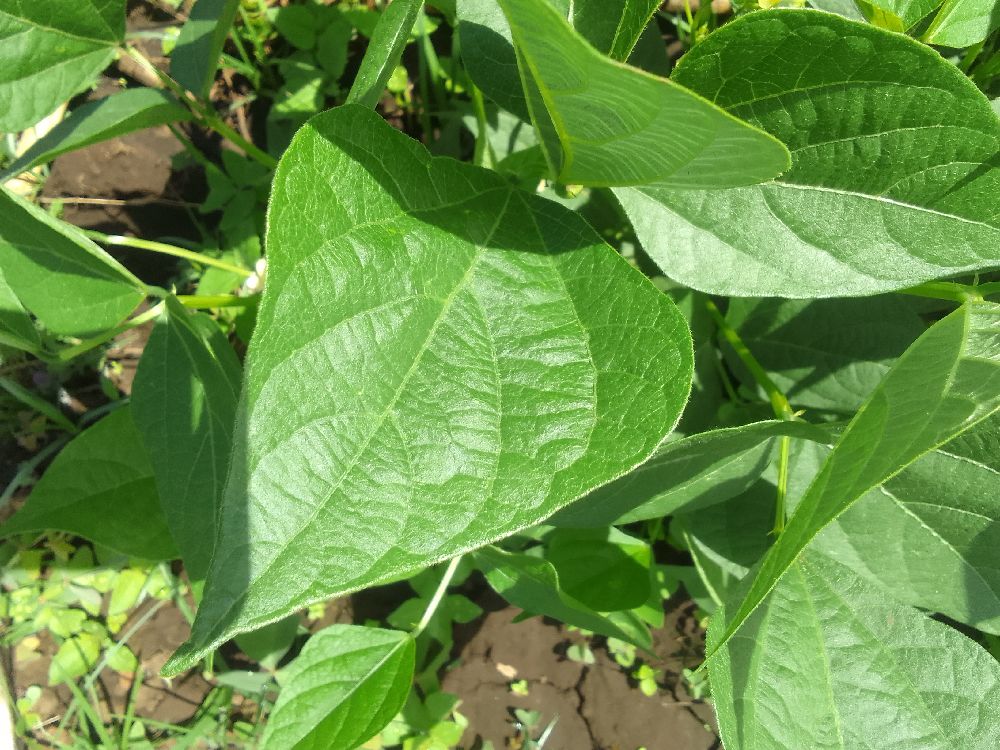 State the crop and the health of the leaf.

common bean, healthy
